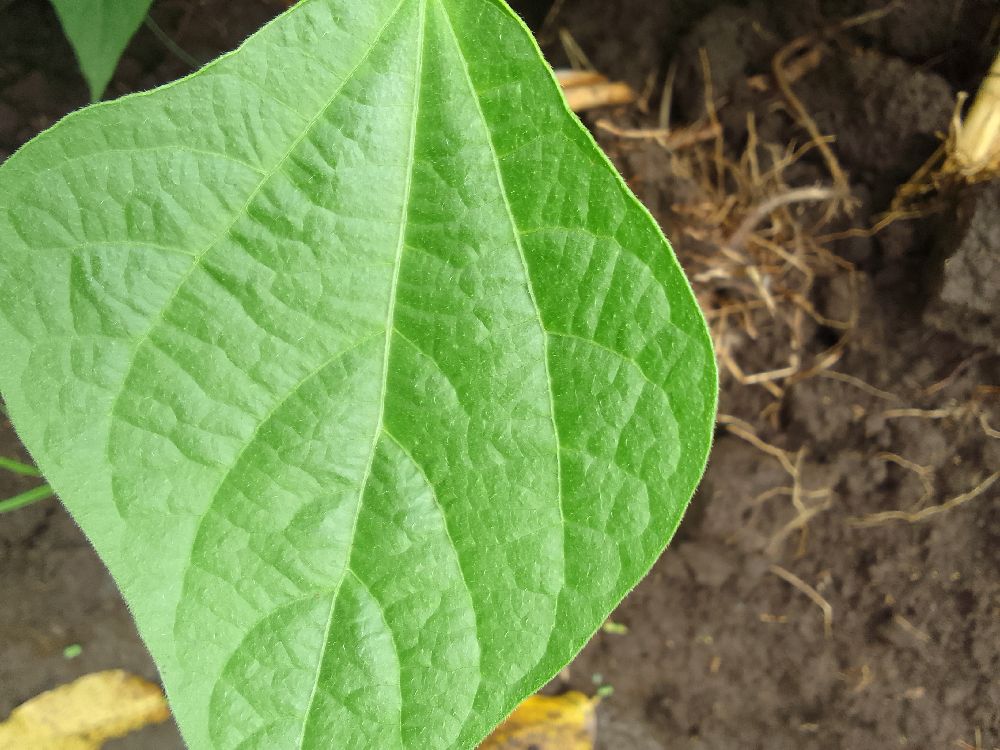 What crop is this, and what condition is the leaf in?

common bean, healthy
